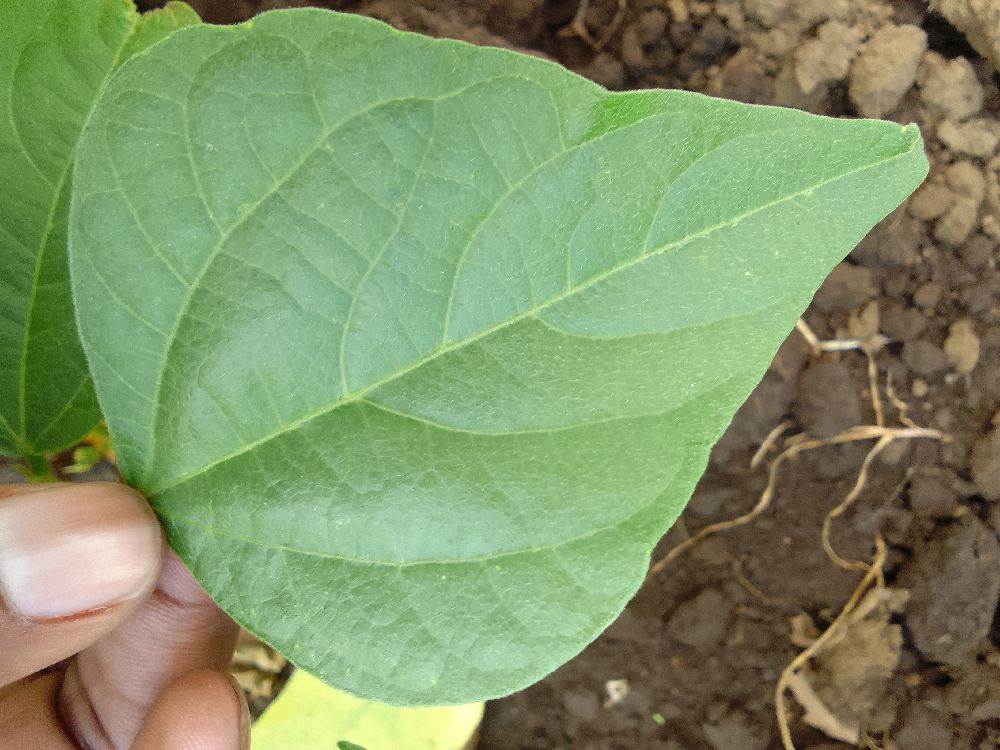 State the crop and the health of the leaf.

common bean, healthy
